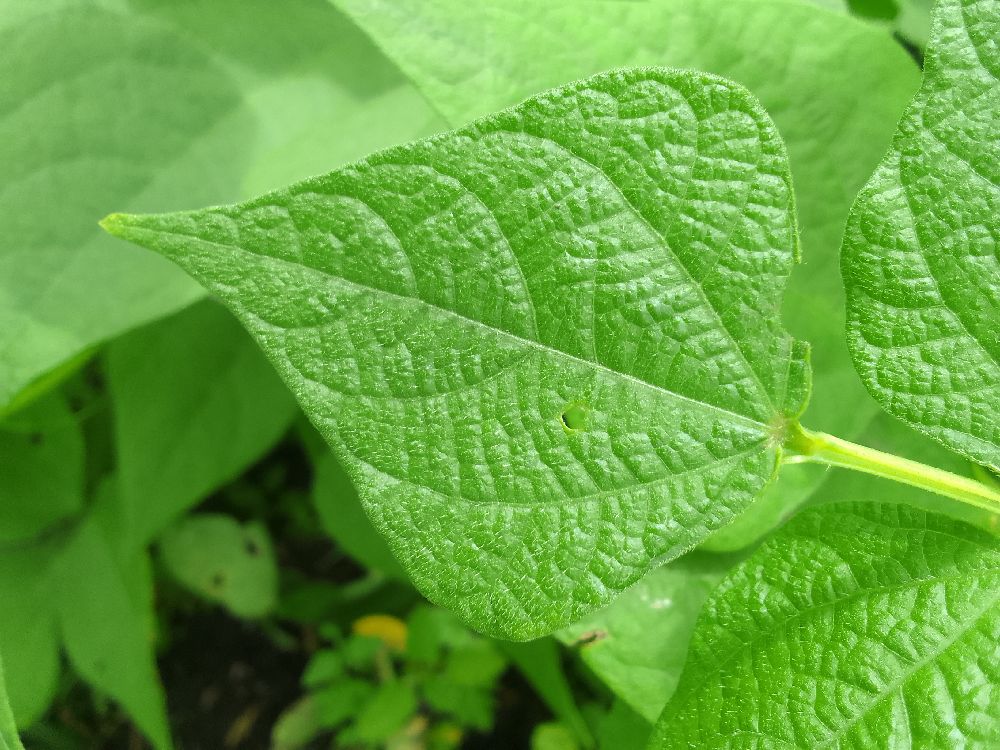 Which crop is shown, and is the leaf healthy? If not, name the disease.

common bean, healthy
